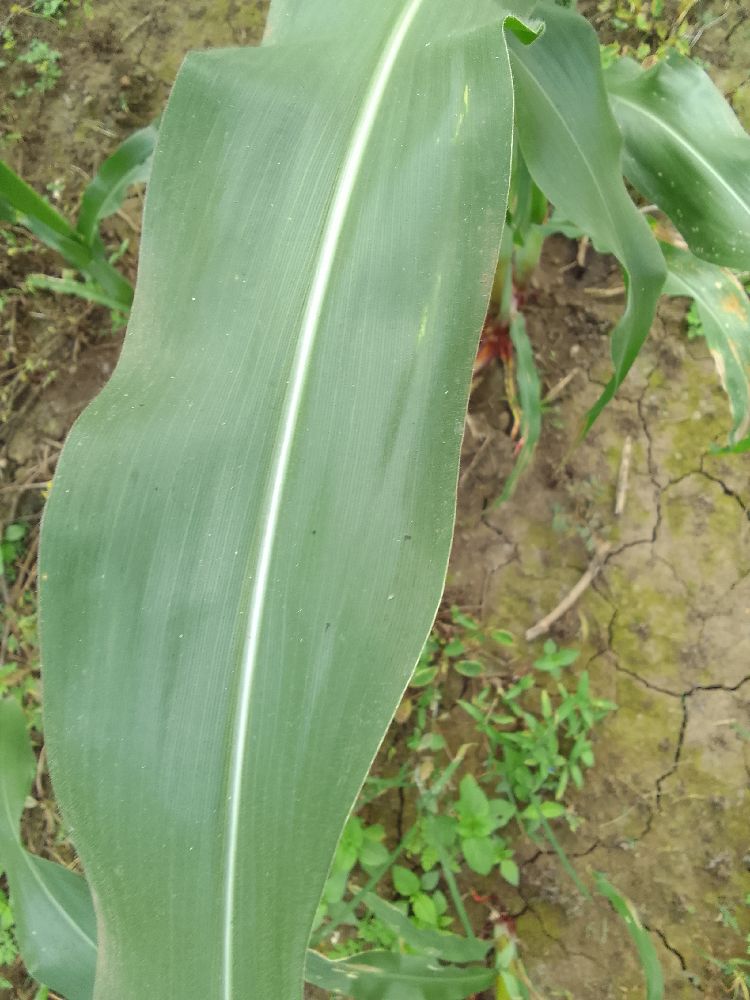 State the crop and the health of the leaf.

maize, healthy
